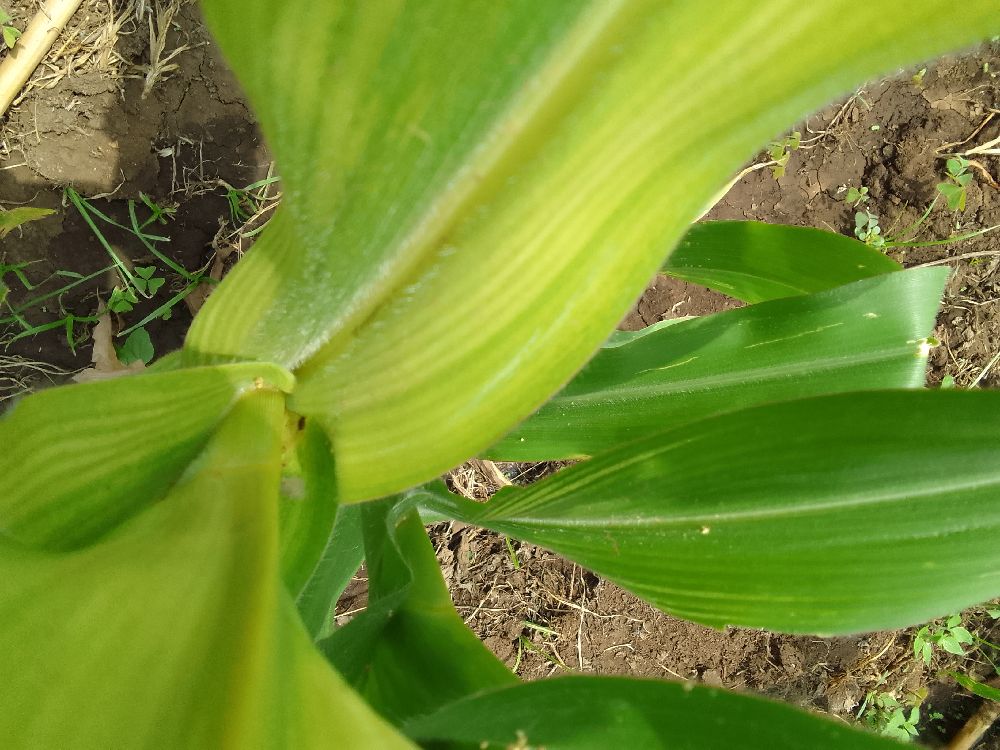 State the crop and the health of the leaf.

maize, maize lethal necrosis
